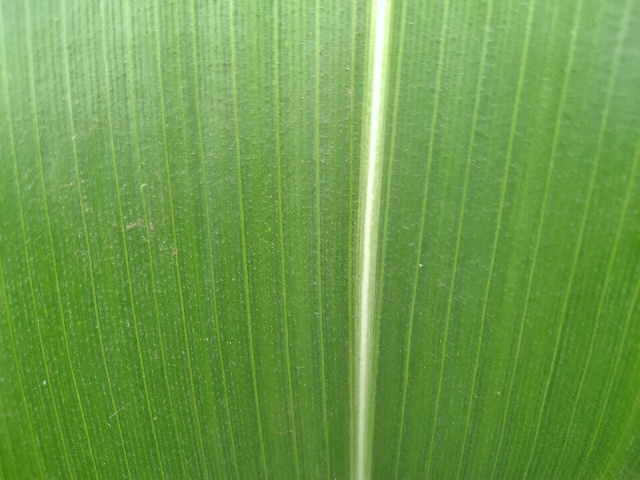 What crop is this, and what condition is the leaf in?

maize, healthy
